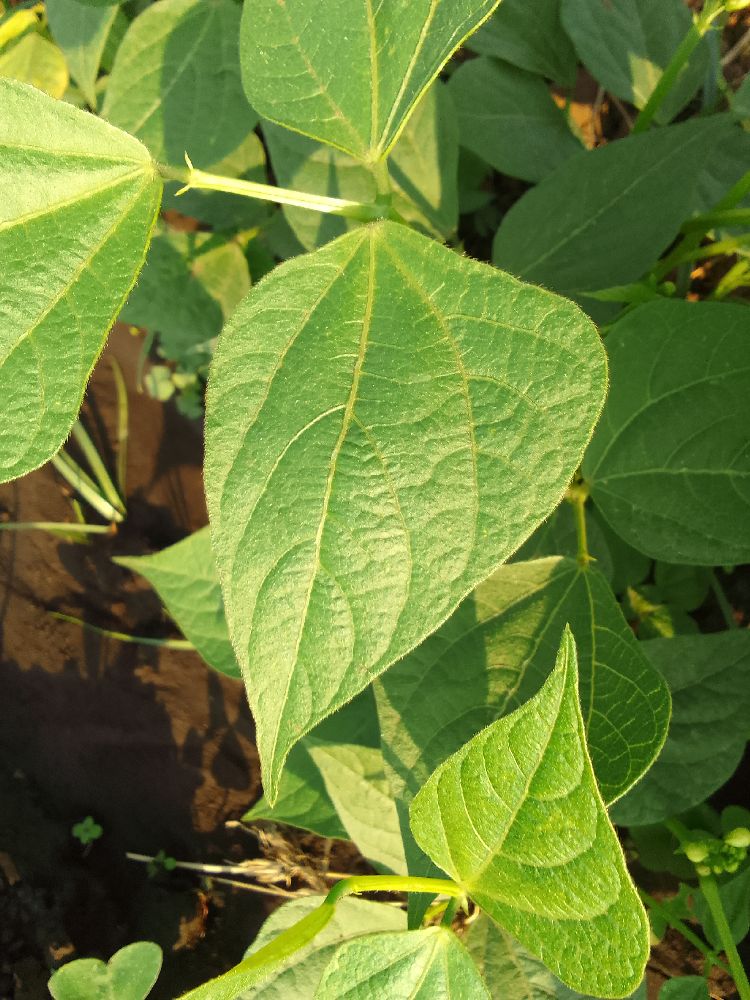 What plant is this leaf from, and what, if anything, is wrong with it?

common bean, healthy
